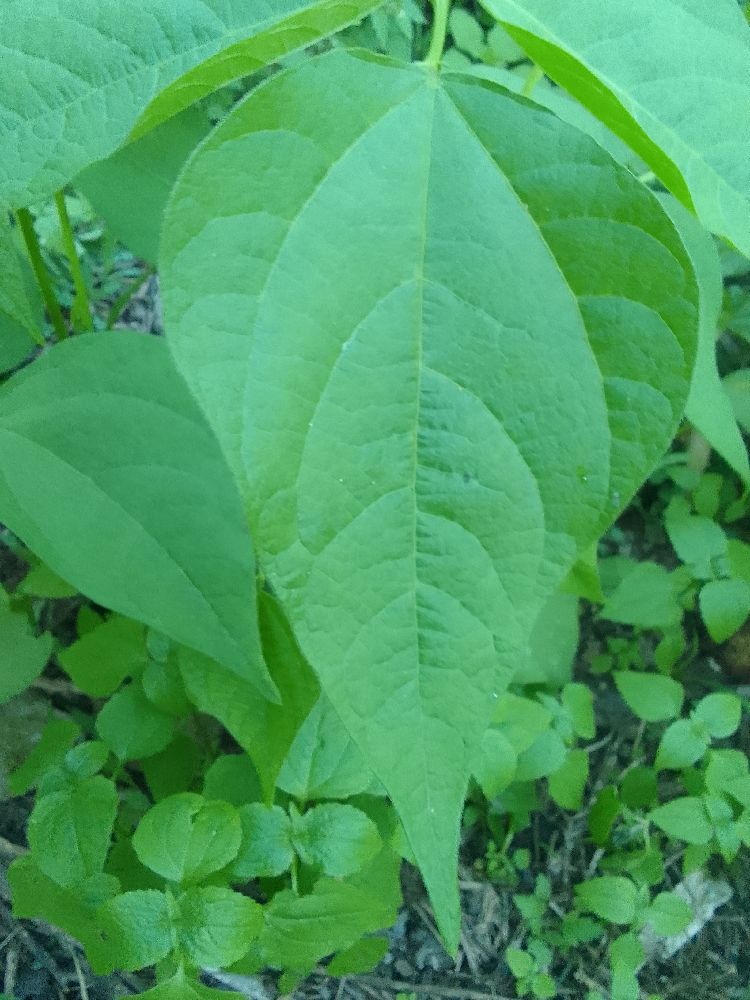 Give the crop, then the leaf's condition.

common bean, healthy
